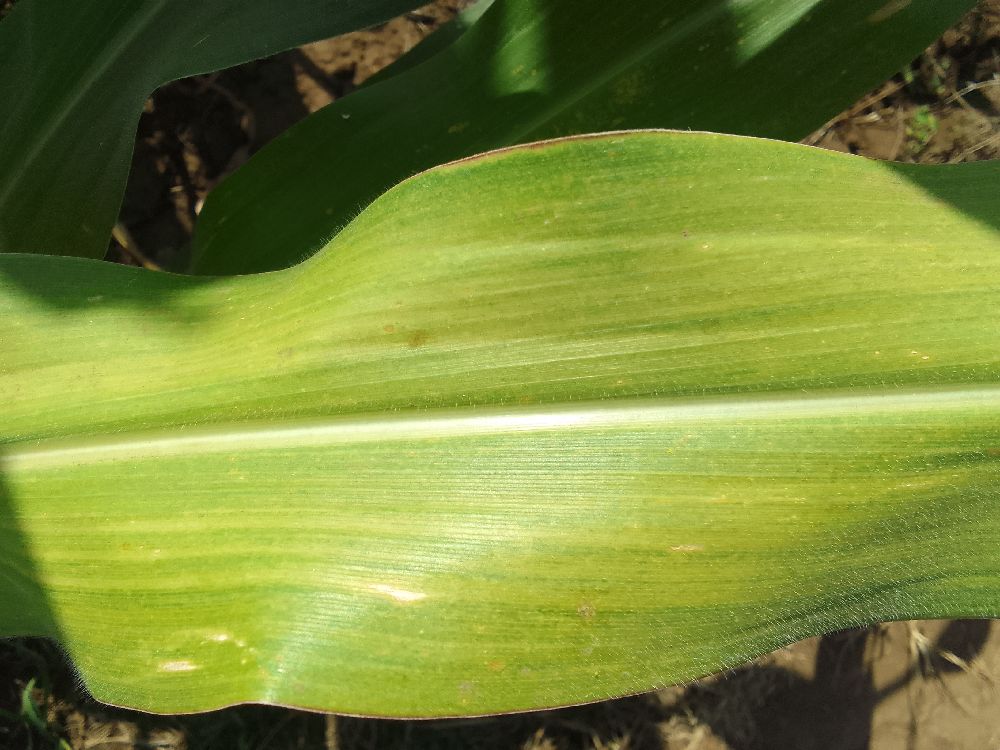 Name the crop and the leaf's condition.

maize, maize lethal necrosis
